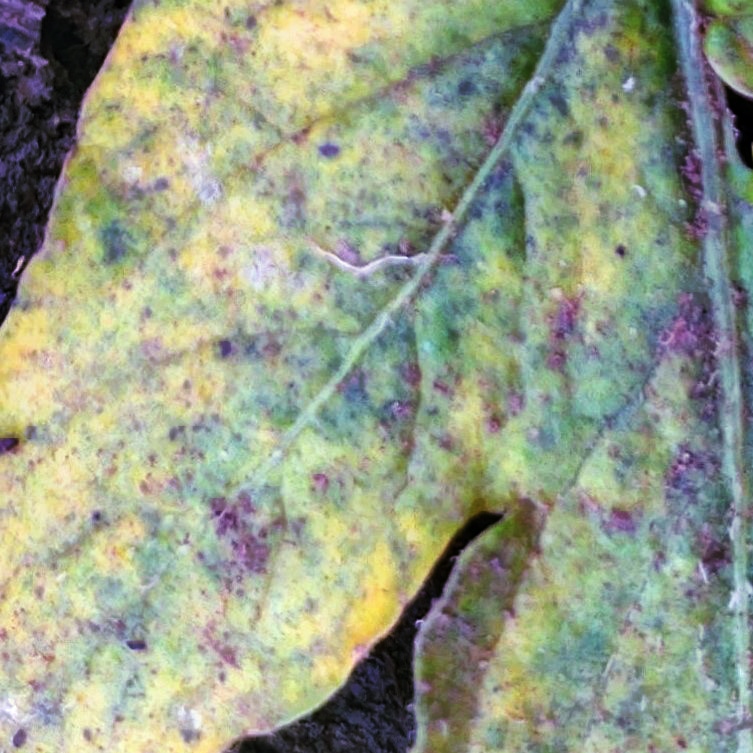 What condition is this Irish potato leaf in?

late blight
